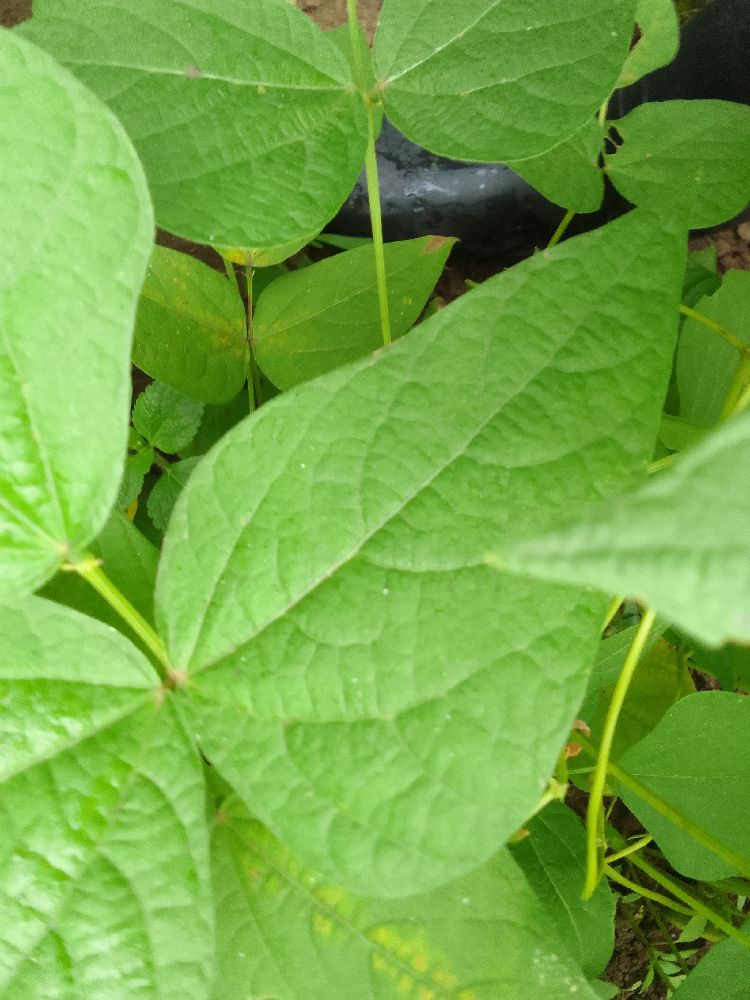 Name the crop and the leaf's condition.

common bean, healthy
